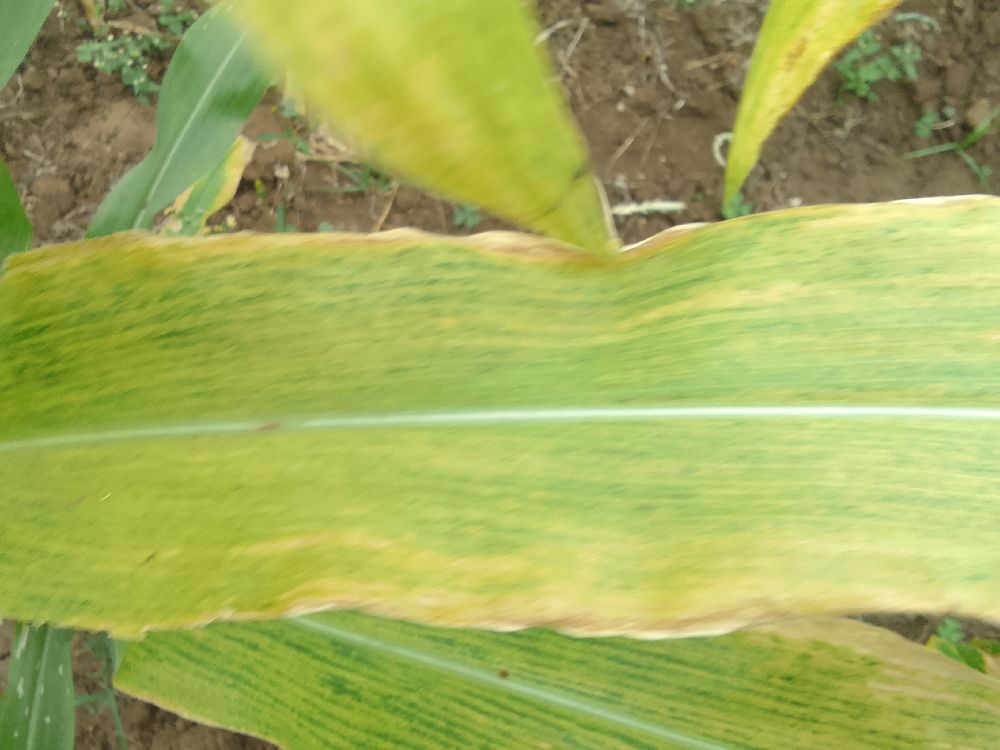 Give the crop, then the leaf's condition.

maize, maize lethal necrosis
